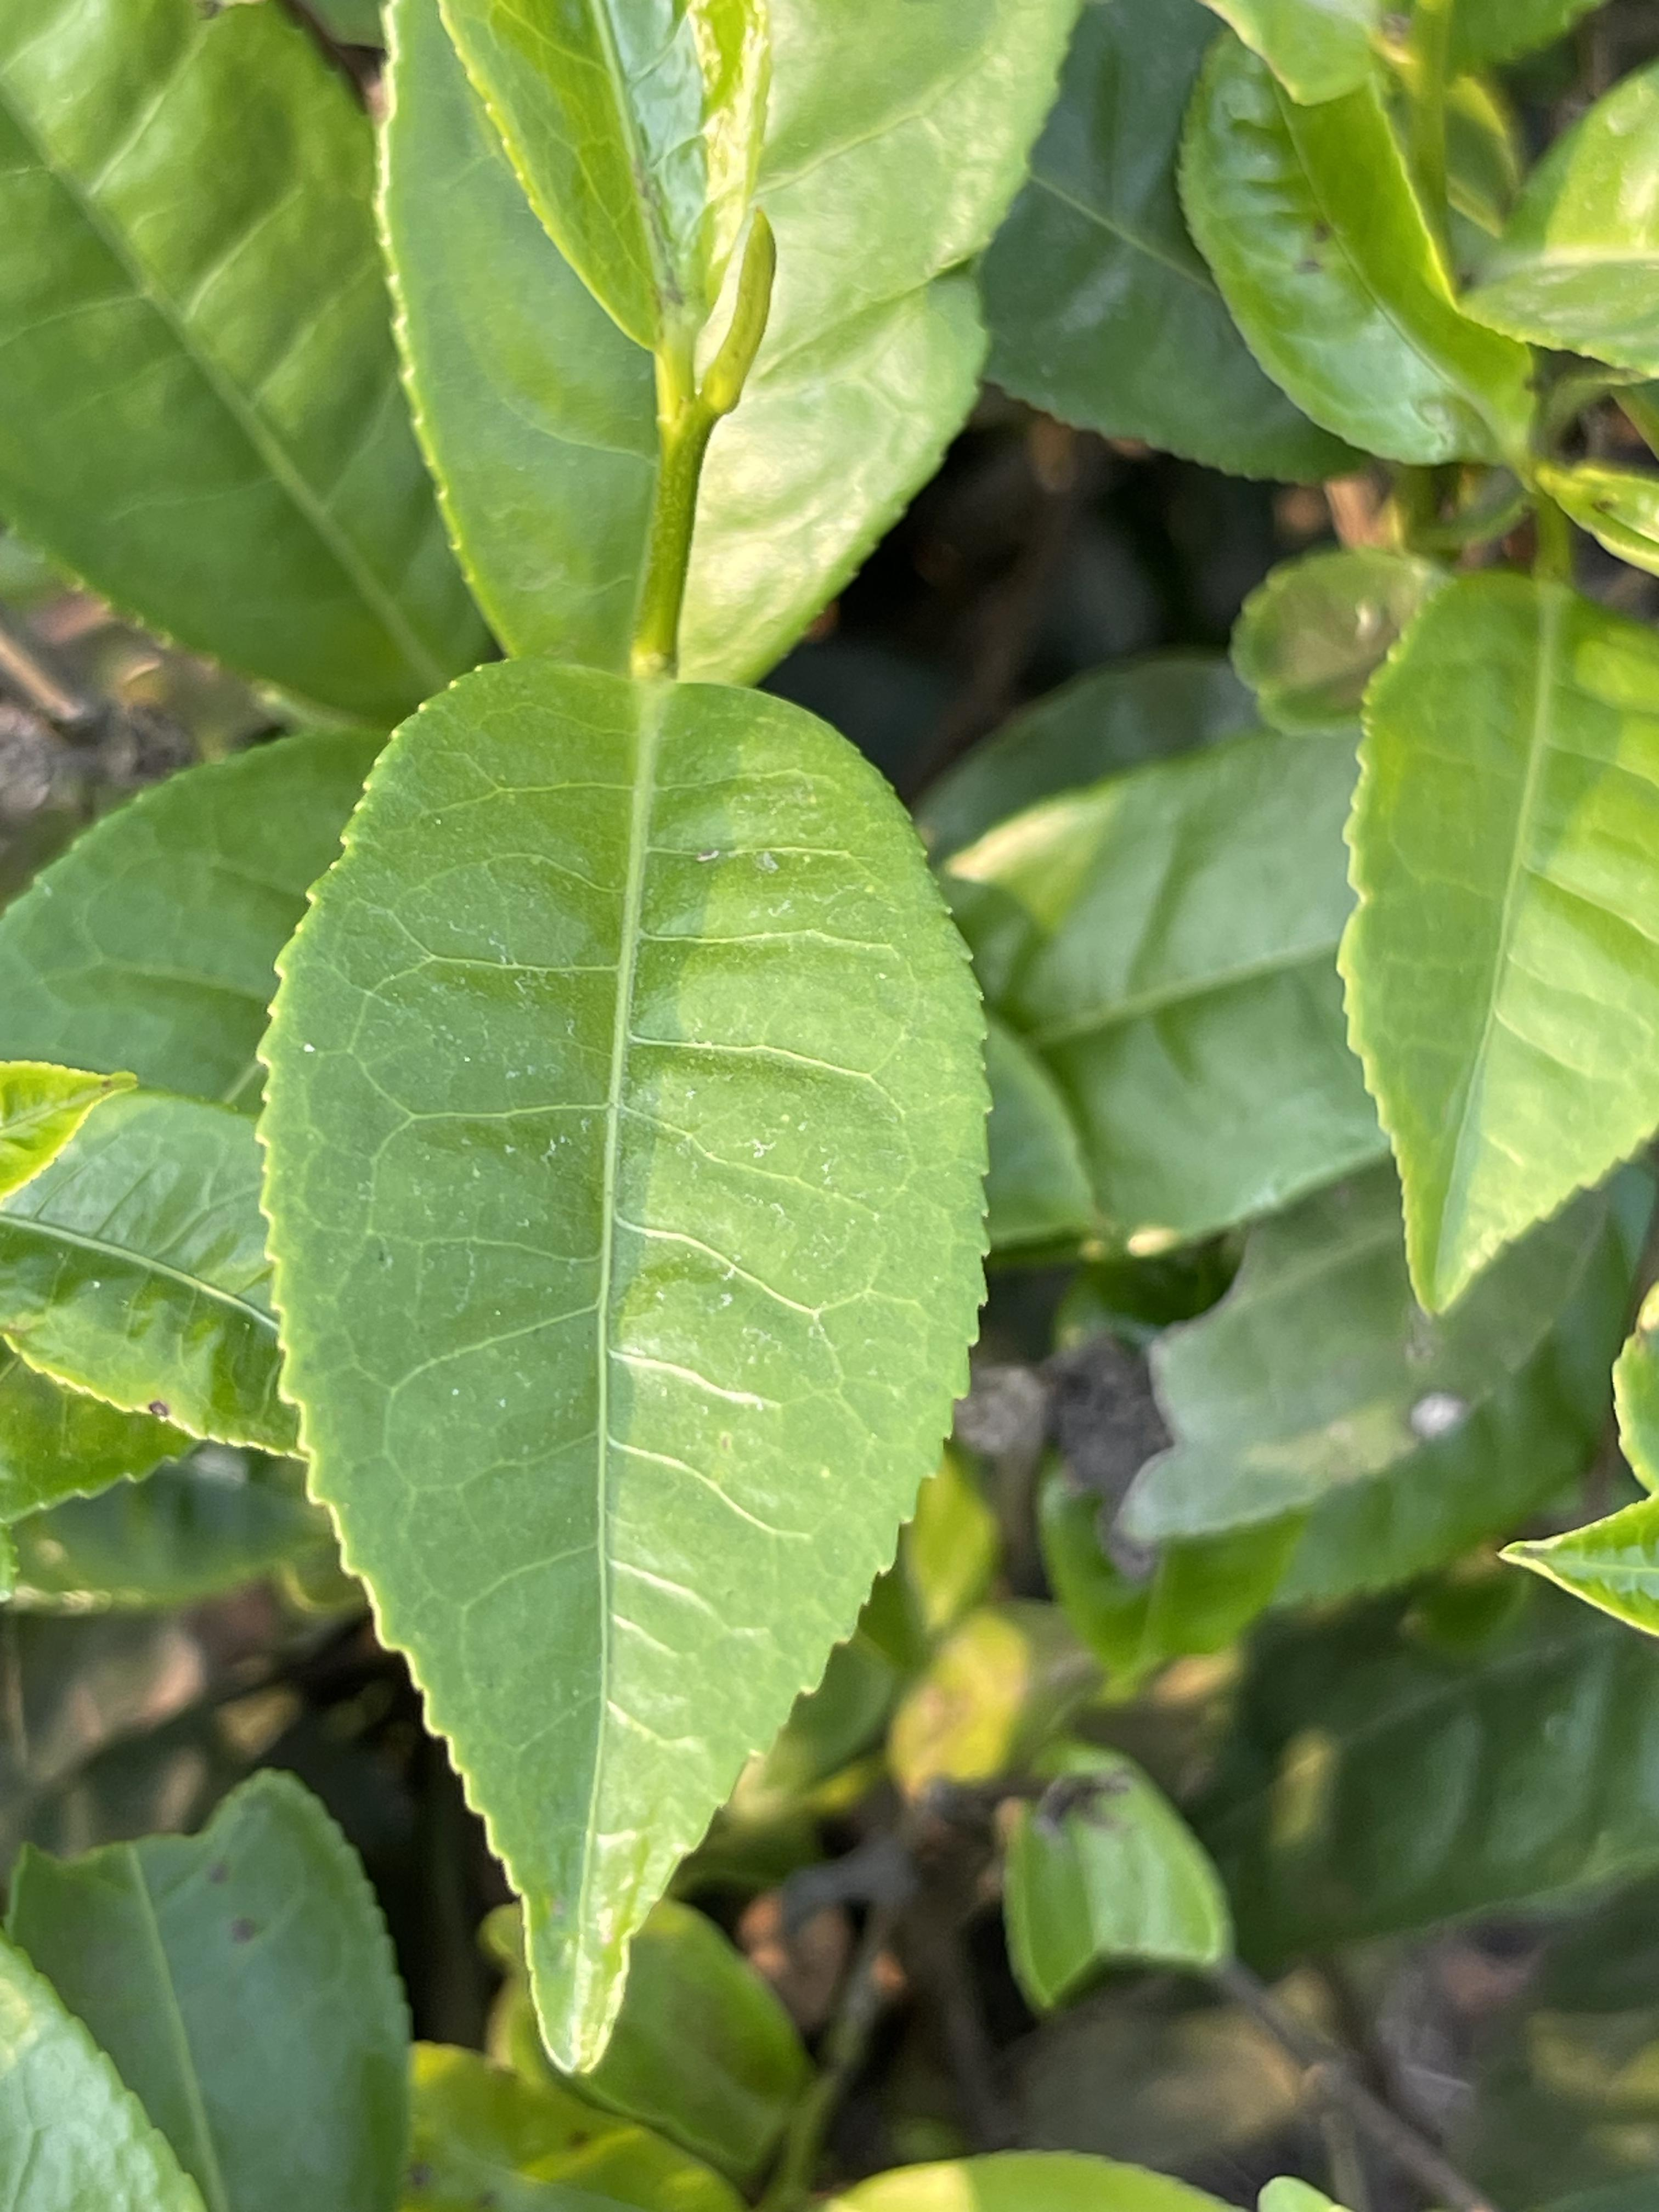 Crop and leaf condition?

tea, healthy leaf
